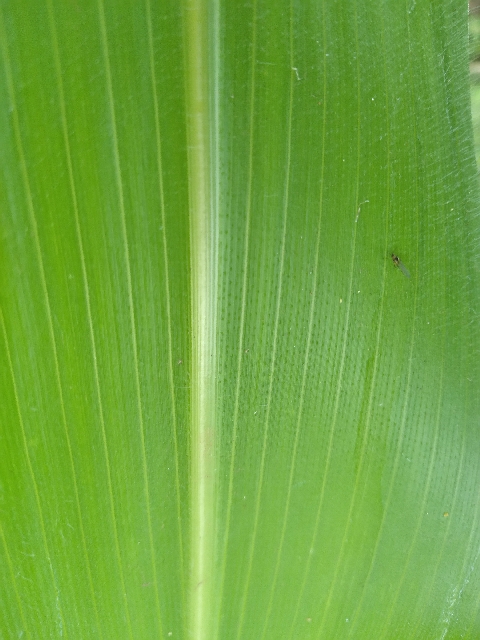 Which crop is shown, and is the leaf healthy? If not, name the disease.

maize, healthy
